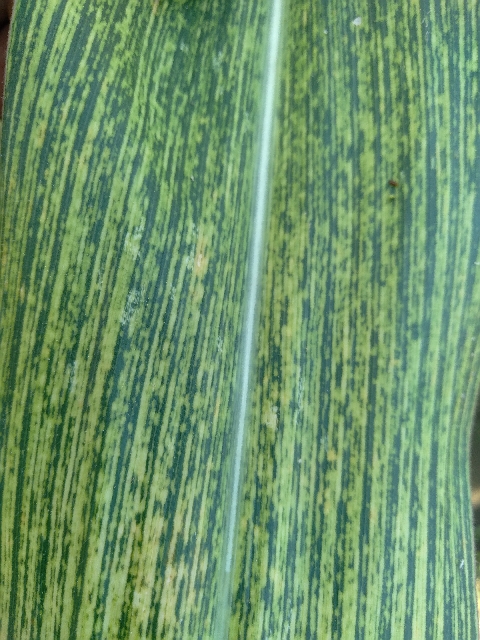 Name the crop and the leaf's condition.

maize, maize streak virus
